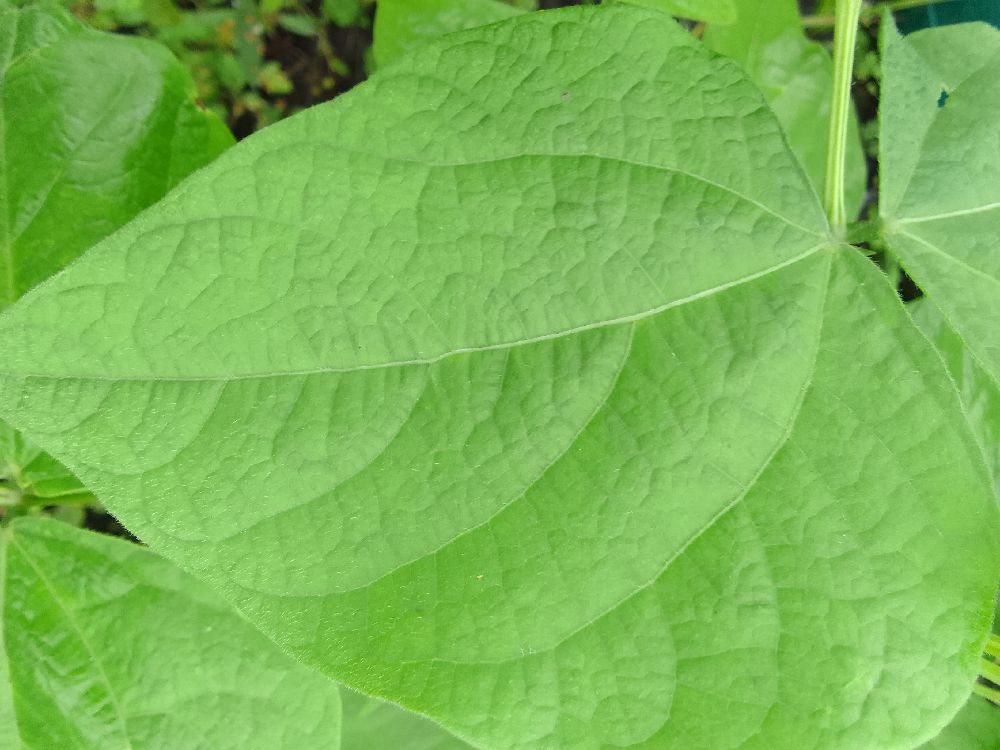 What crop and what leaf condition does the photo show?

common bean, healthy
